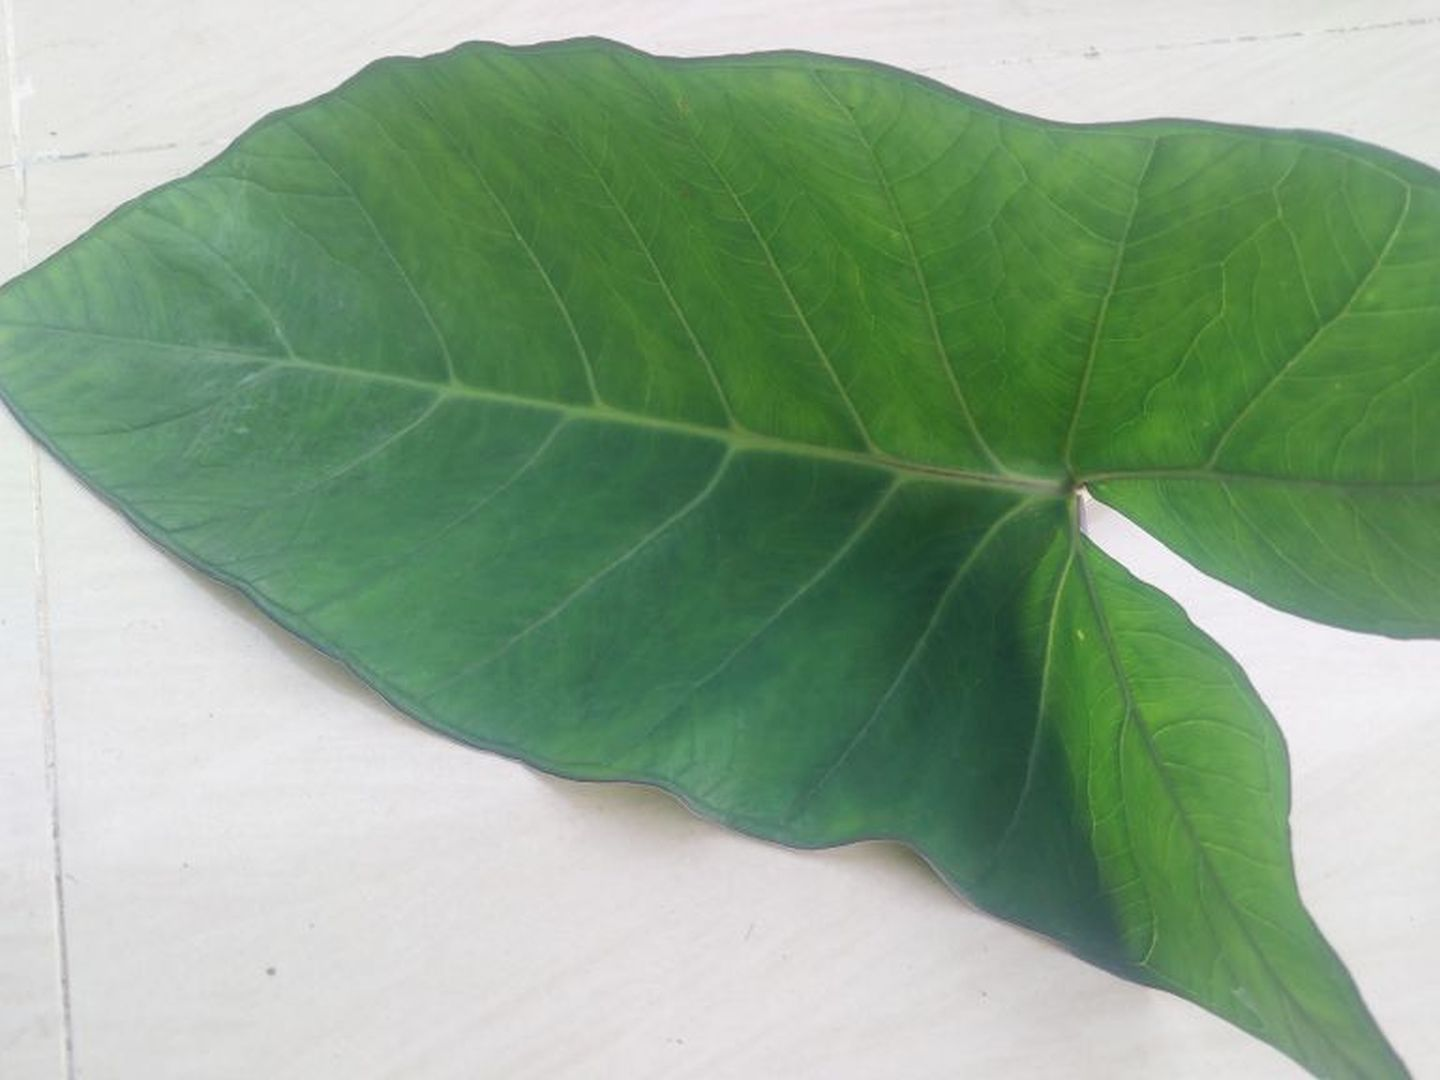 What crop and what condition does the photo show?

taro, healthy
